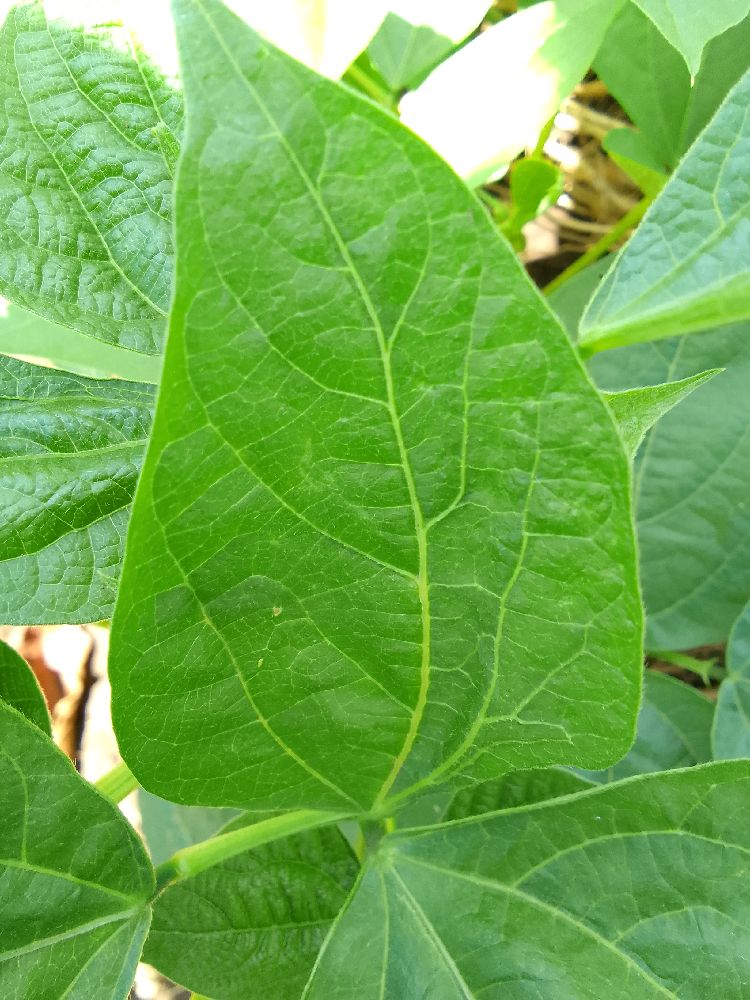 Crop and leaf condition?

common bean, healthy
